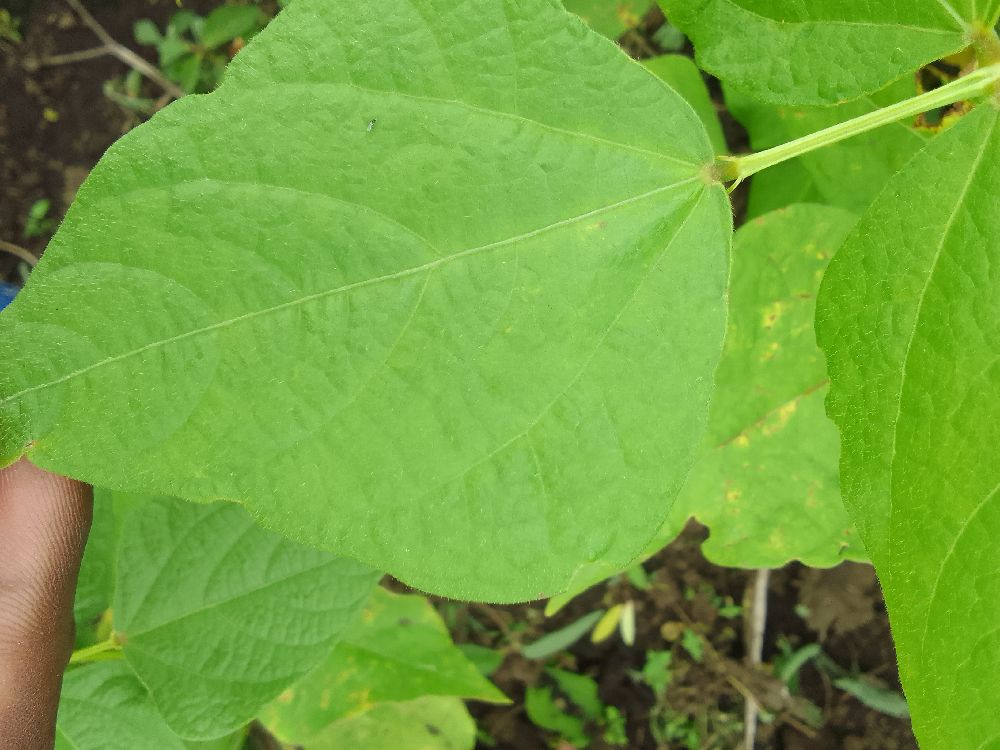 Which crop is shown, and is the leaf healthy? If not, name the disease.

common bean, healthy
